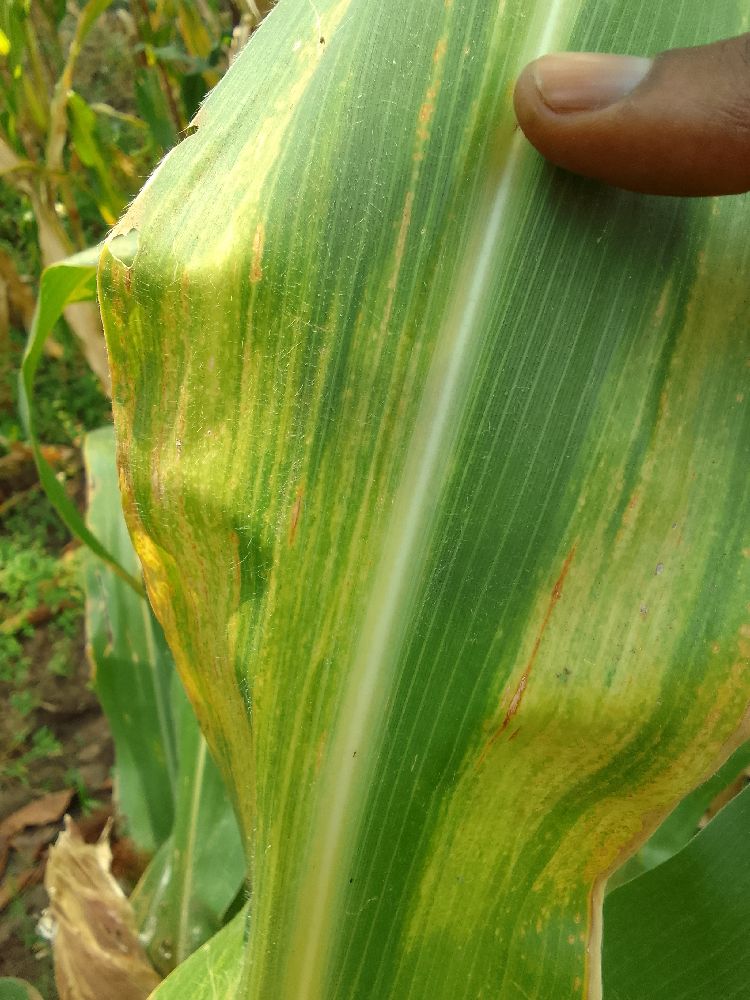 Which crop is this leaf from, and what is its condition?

maize, maize lethal necrosis
